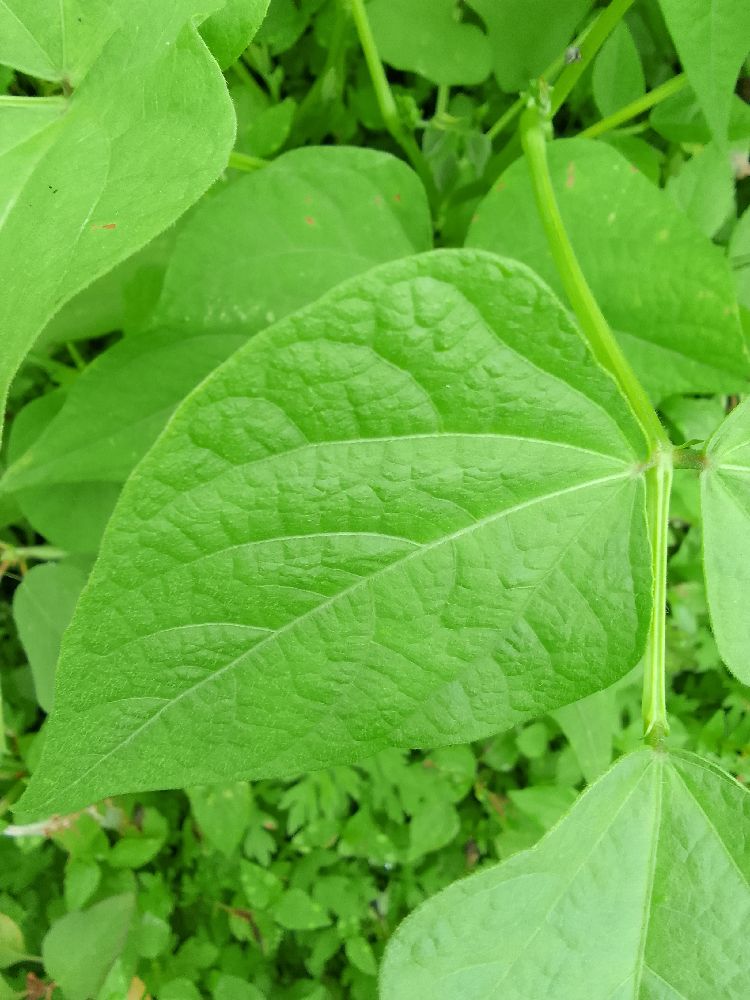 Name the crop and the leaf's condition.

common bean, healthy
